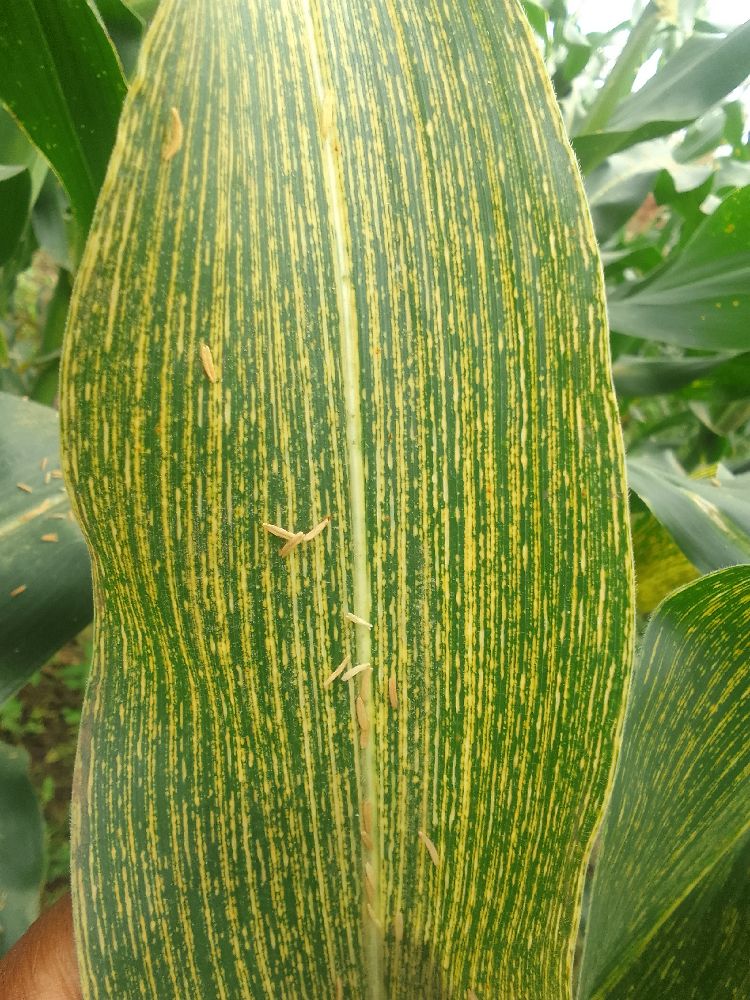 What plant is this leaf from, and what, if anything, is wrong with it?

maize, maize streak virus
